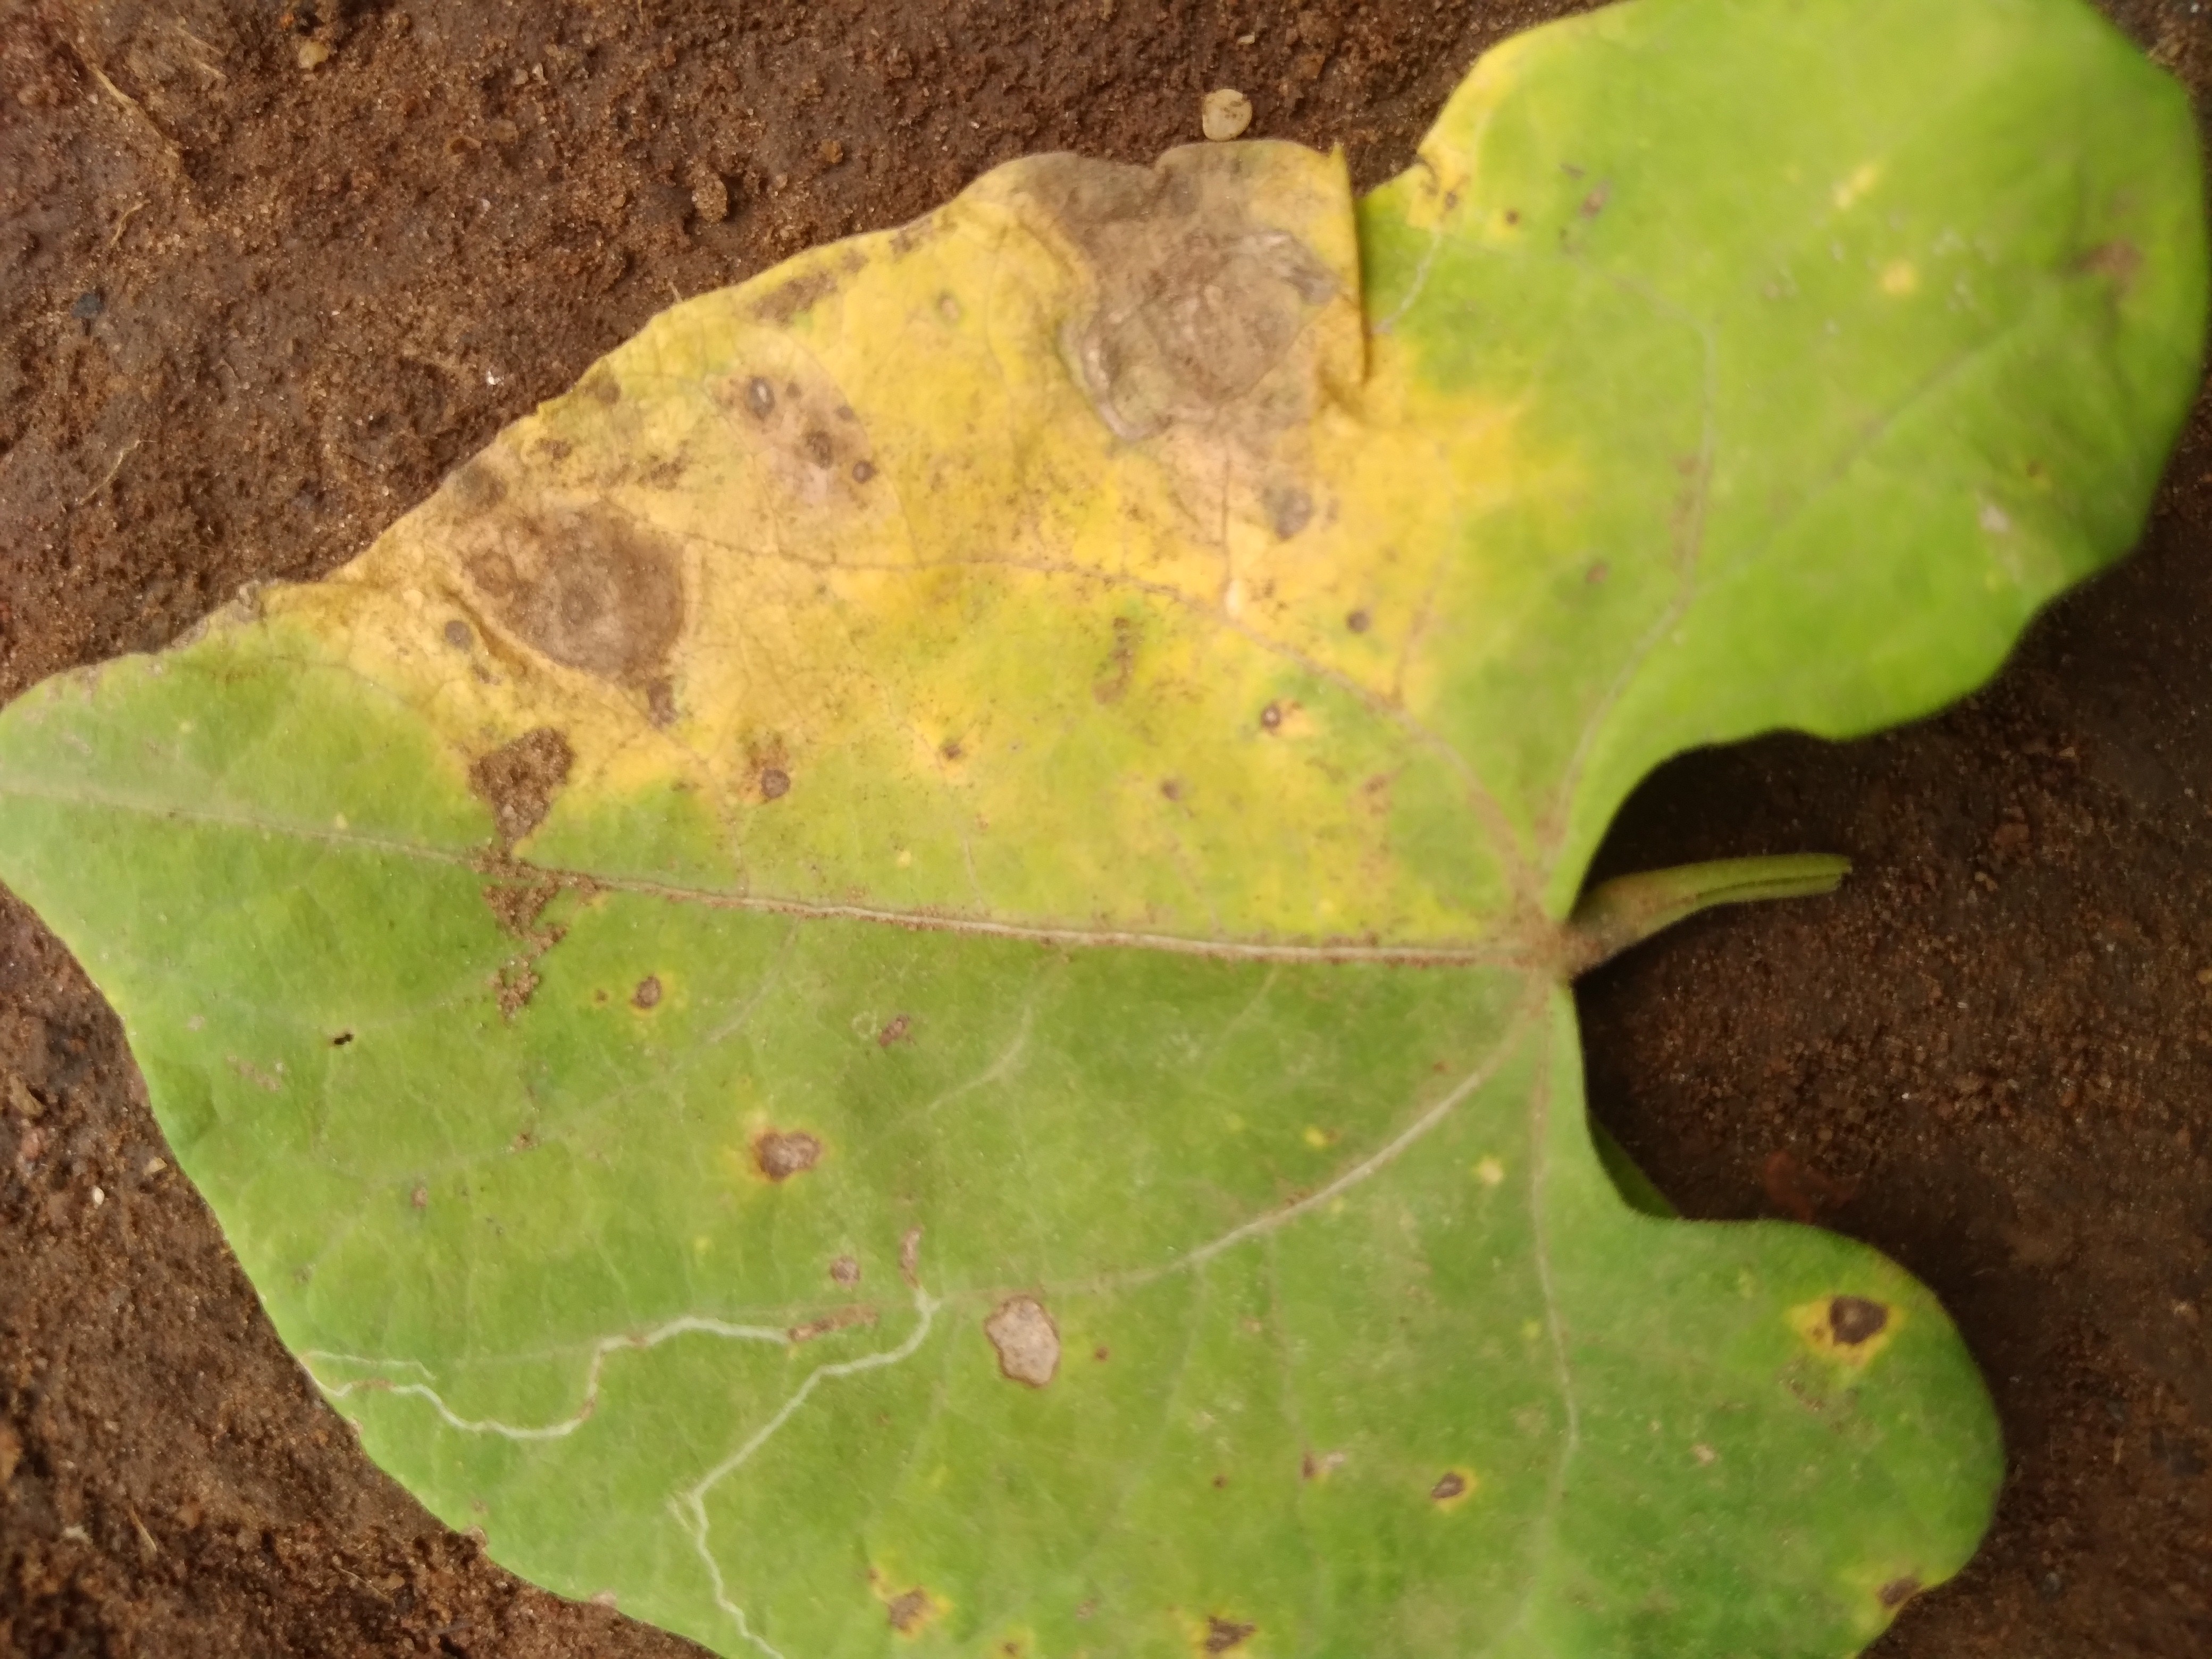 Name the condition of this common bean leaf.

rust
